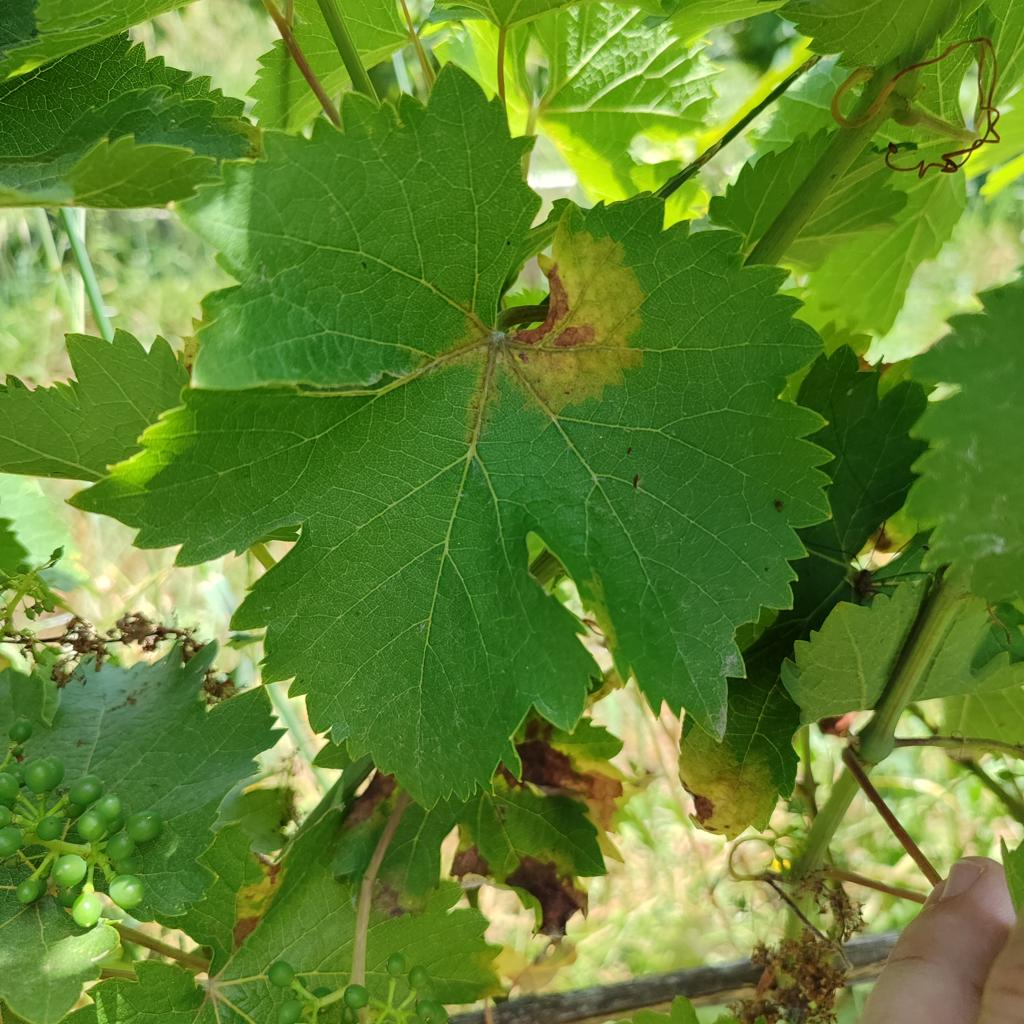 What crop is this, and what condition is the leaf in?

grapevine, downy mildew
